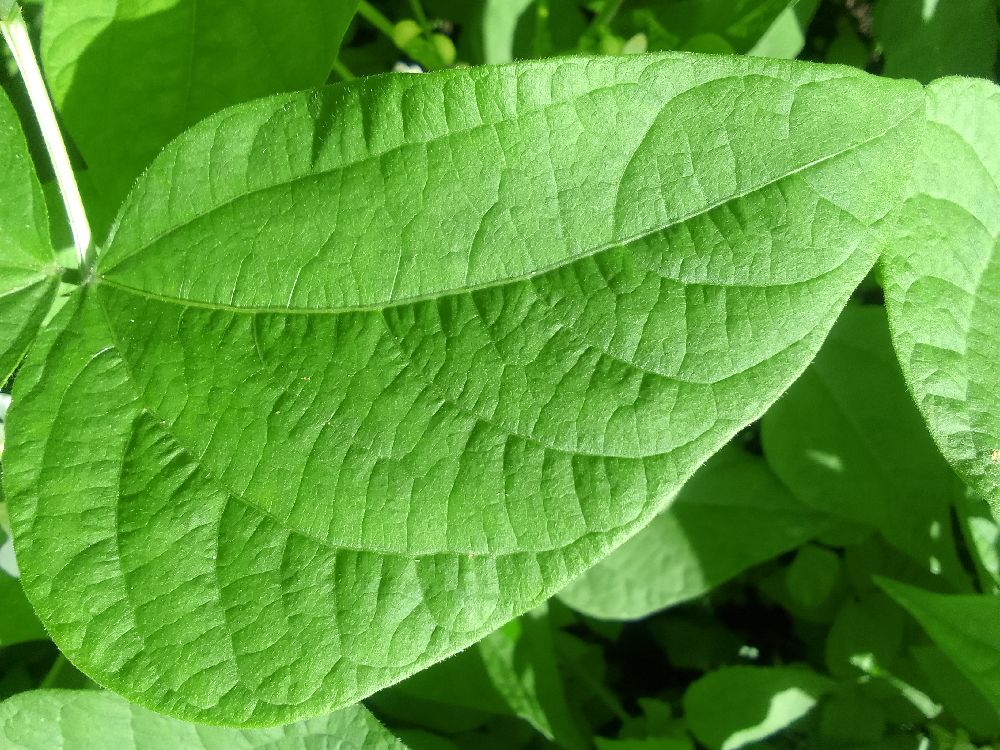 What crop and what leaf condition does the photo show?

common bean, healthy
